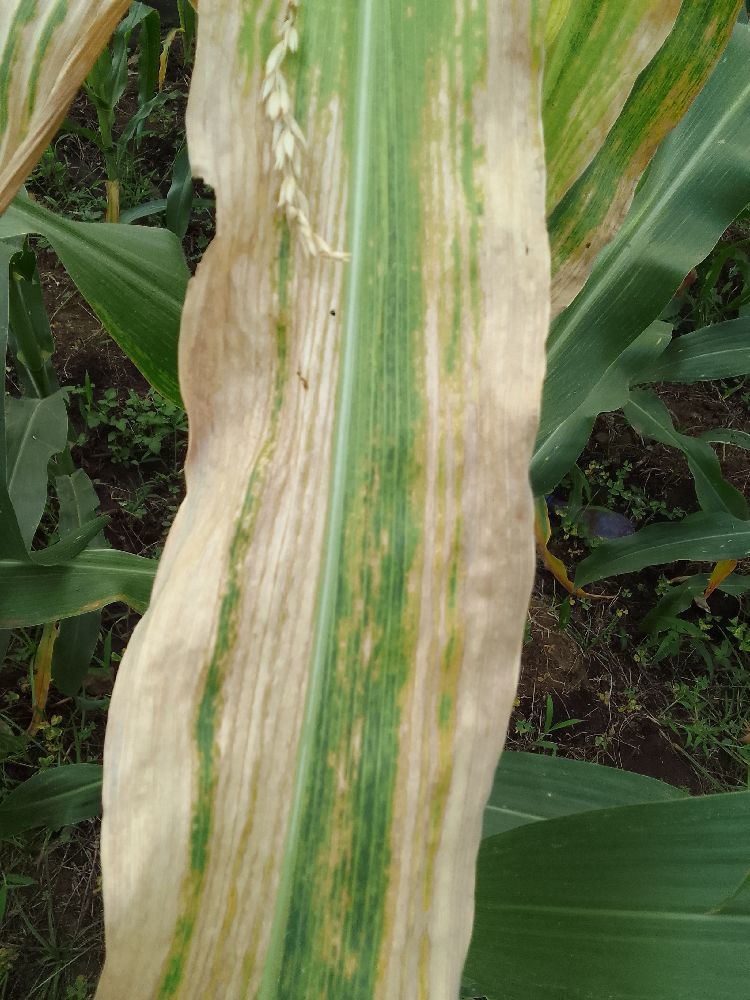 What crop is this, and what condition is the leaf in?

maize, maize lethal necrosis
